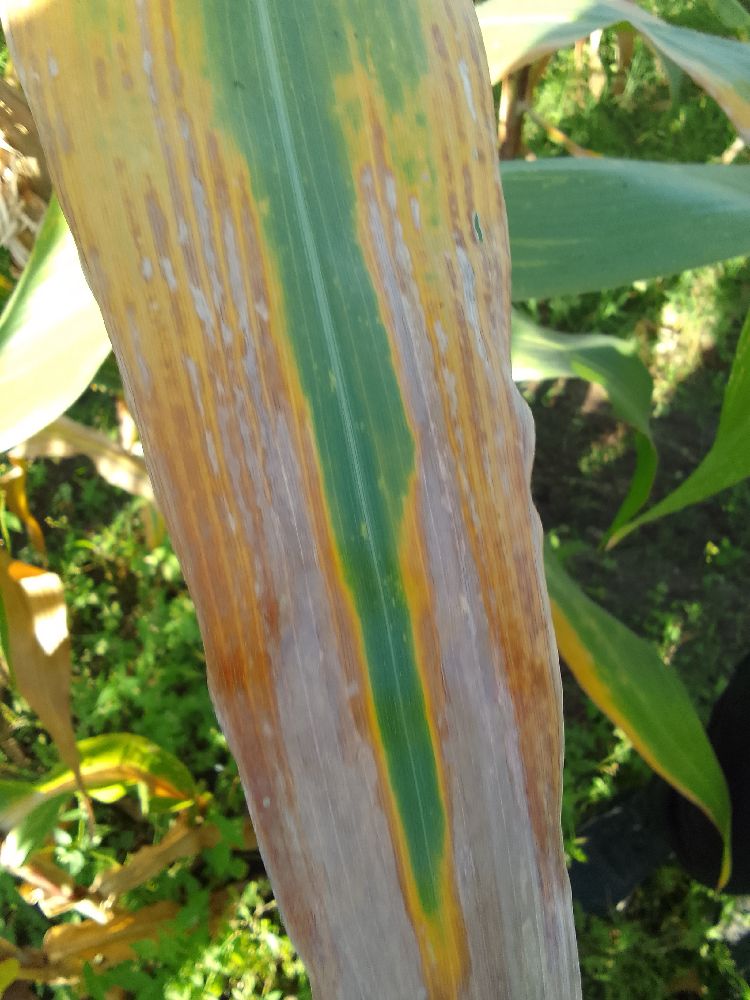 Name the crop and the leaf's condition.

maize, maize lethal necrosis
